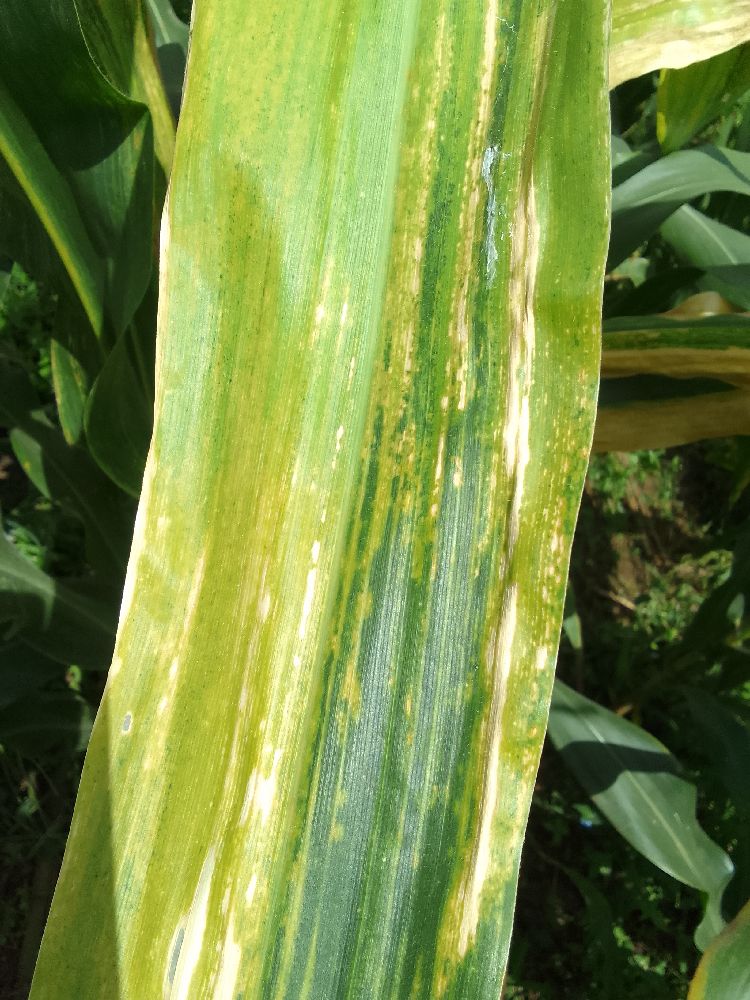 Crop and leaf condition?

maize, maize lethal necrosis
